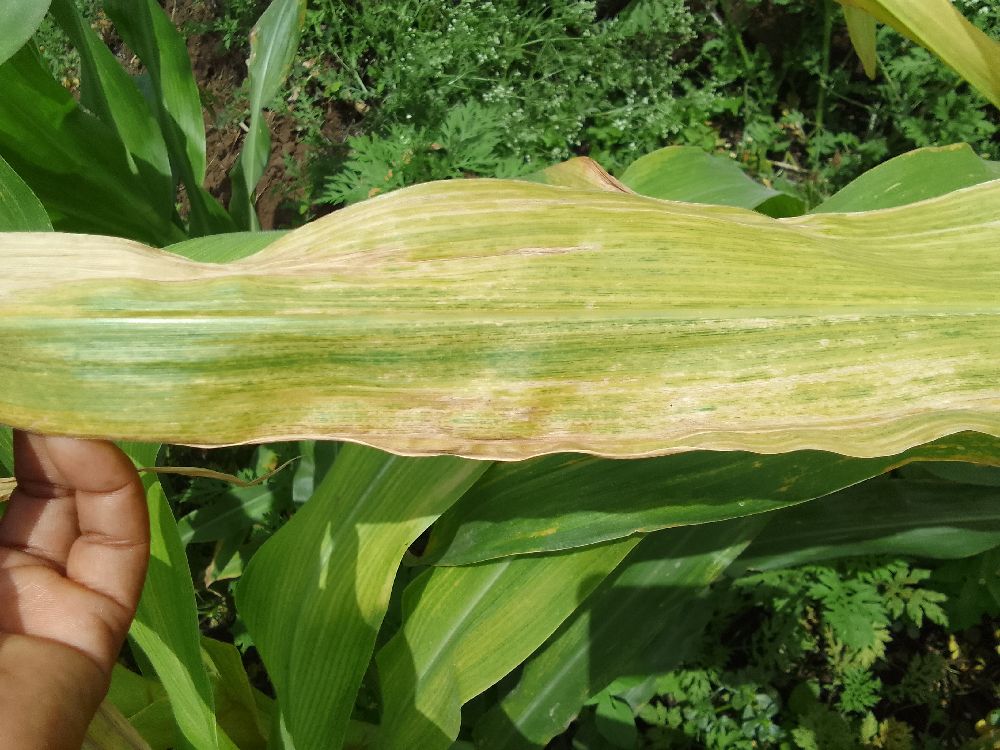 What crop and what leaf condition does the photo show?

maize, maize lethal necrosis
